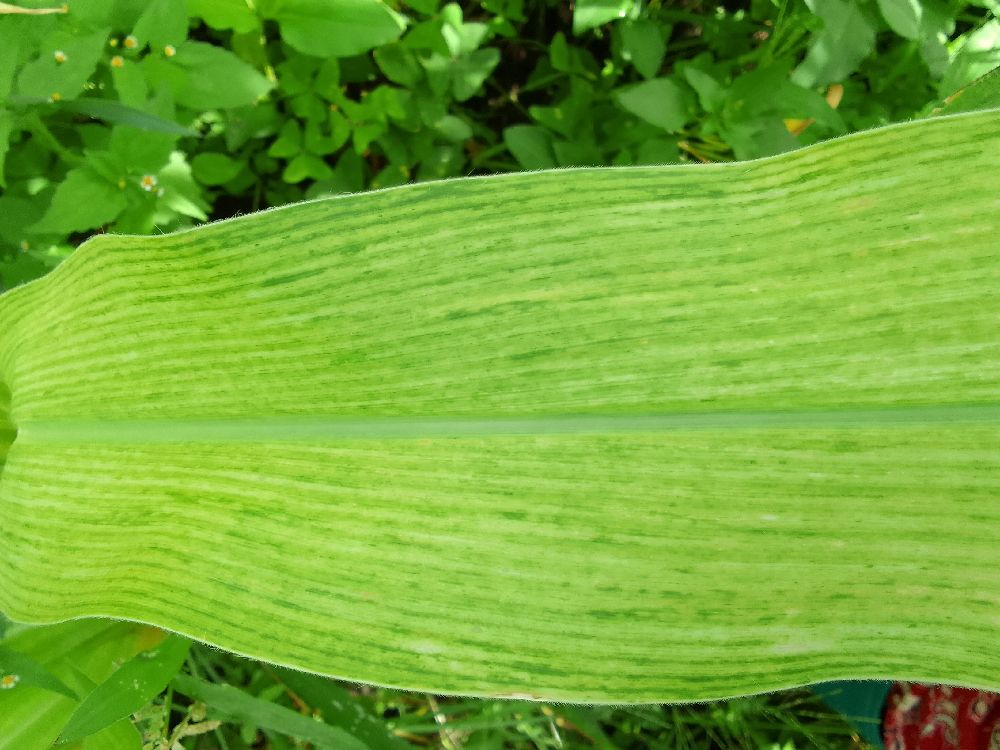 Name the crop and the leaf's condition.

maize, maize lethal necrosis
